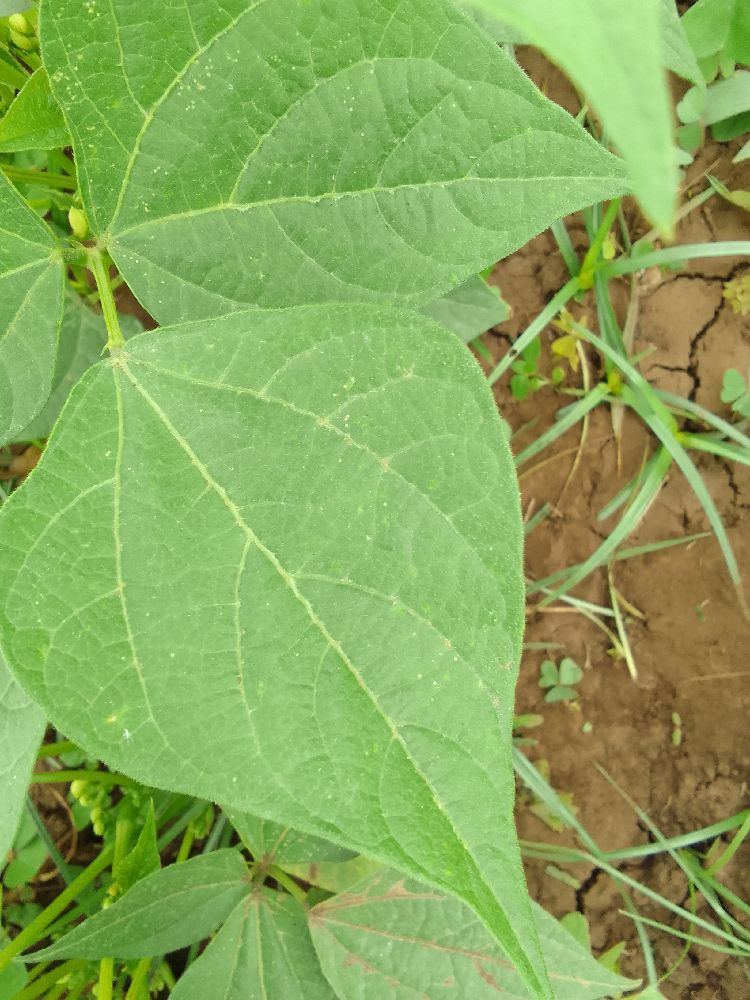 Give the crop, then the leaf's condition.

common bean, healthy
